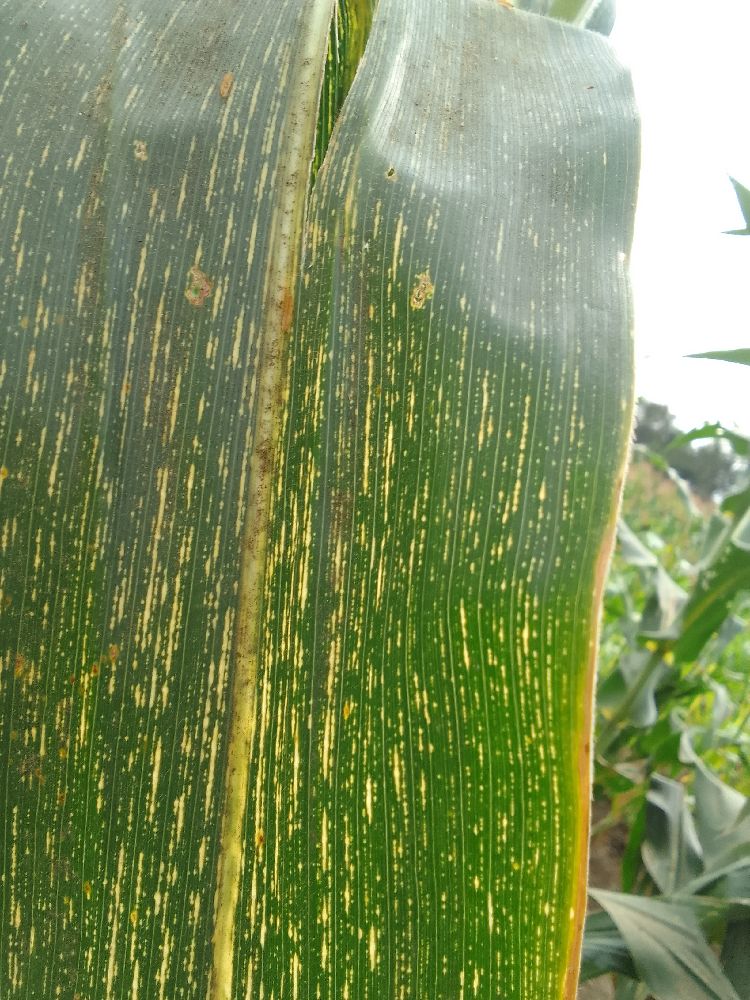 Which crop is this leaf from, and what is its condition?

maize, maize streak virus
